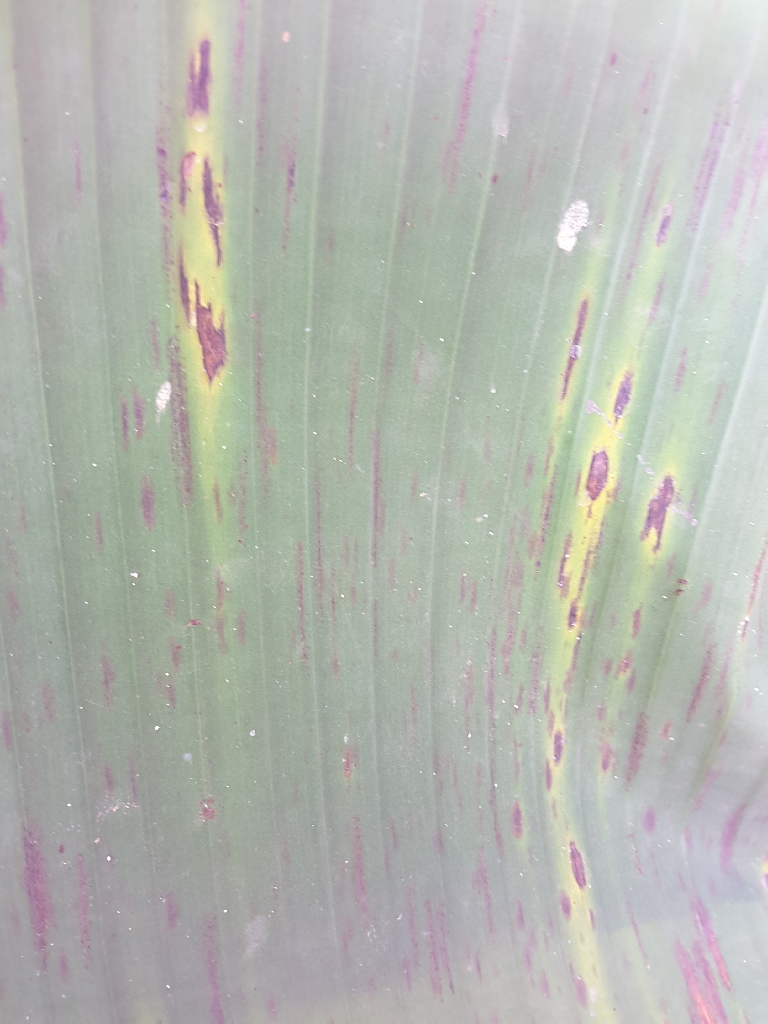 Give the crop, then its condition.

banana, black sigatoka
